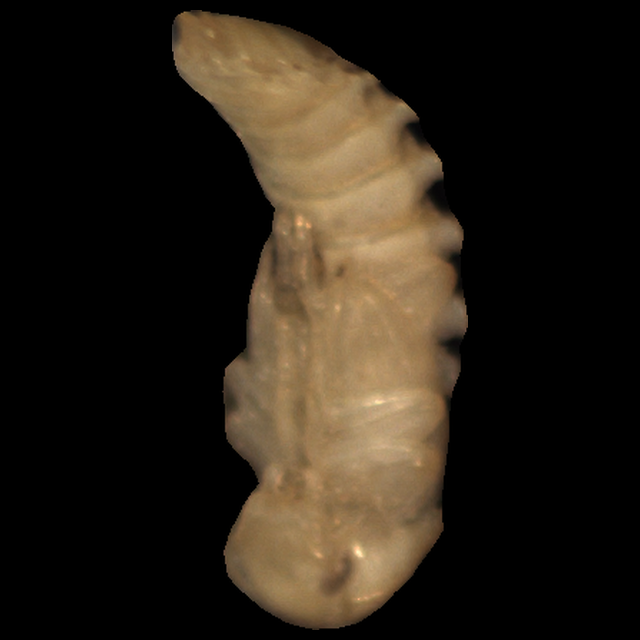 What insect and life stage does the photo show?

mealworm pupa
